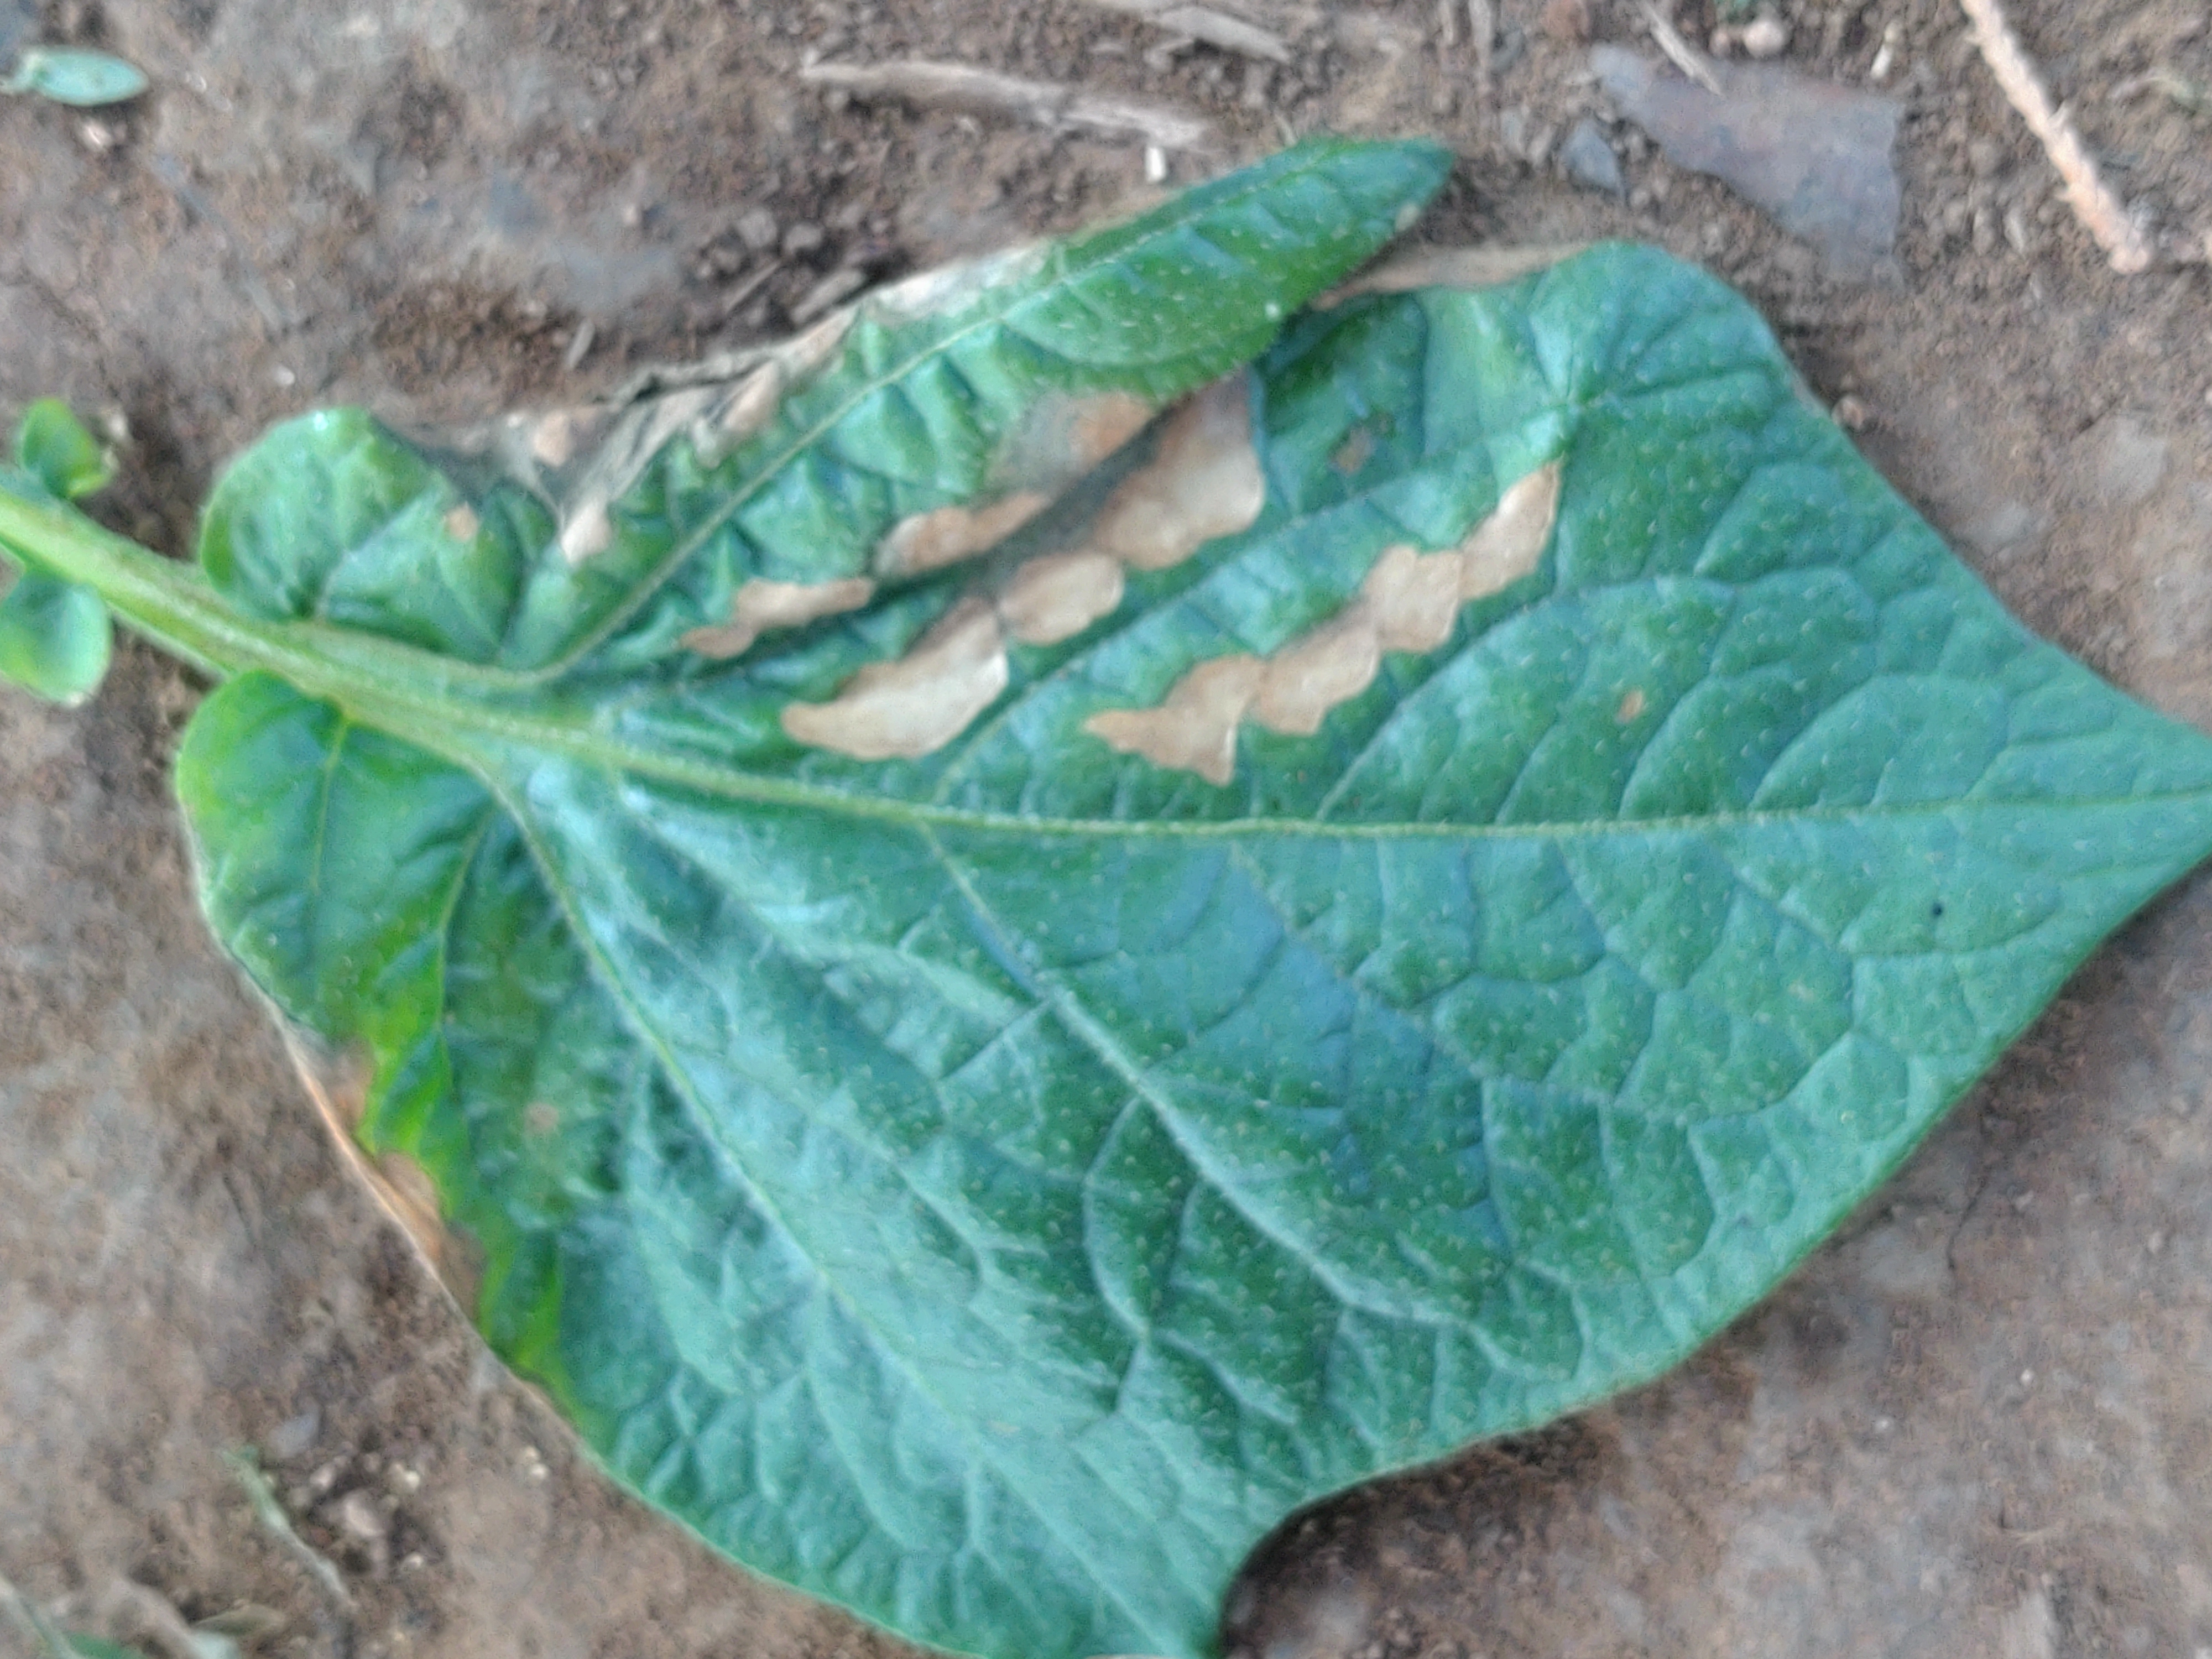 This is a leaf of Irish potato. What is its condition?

early blight
